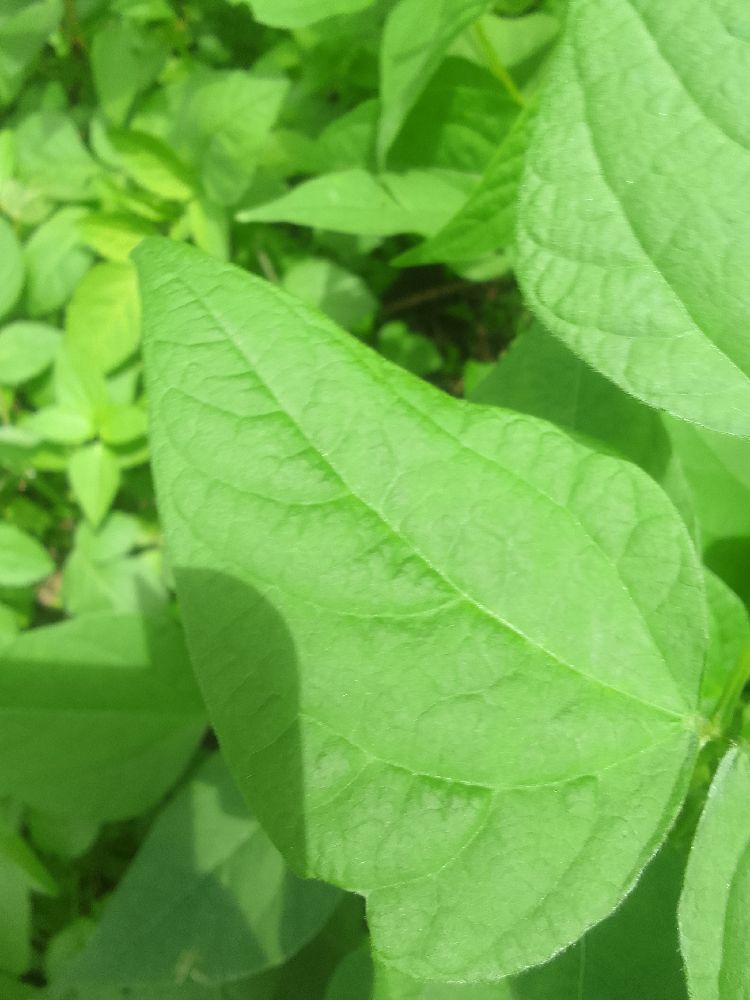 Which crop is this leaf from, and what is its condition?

common bean, healthy
